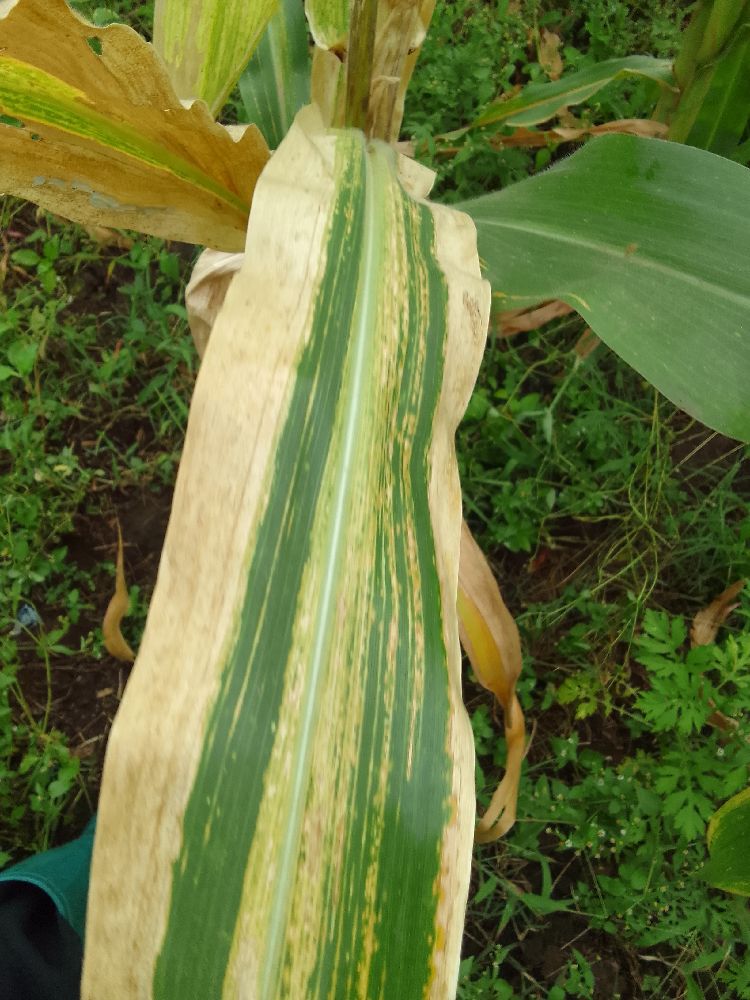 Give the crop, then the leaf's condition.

maize, maize lethal necrosis
